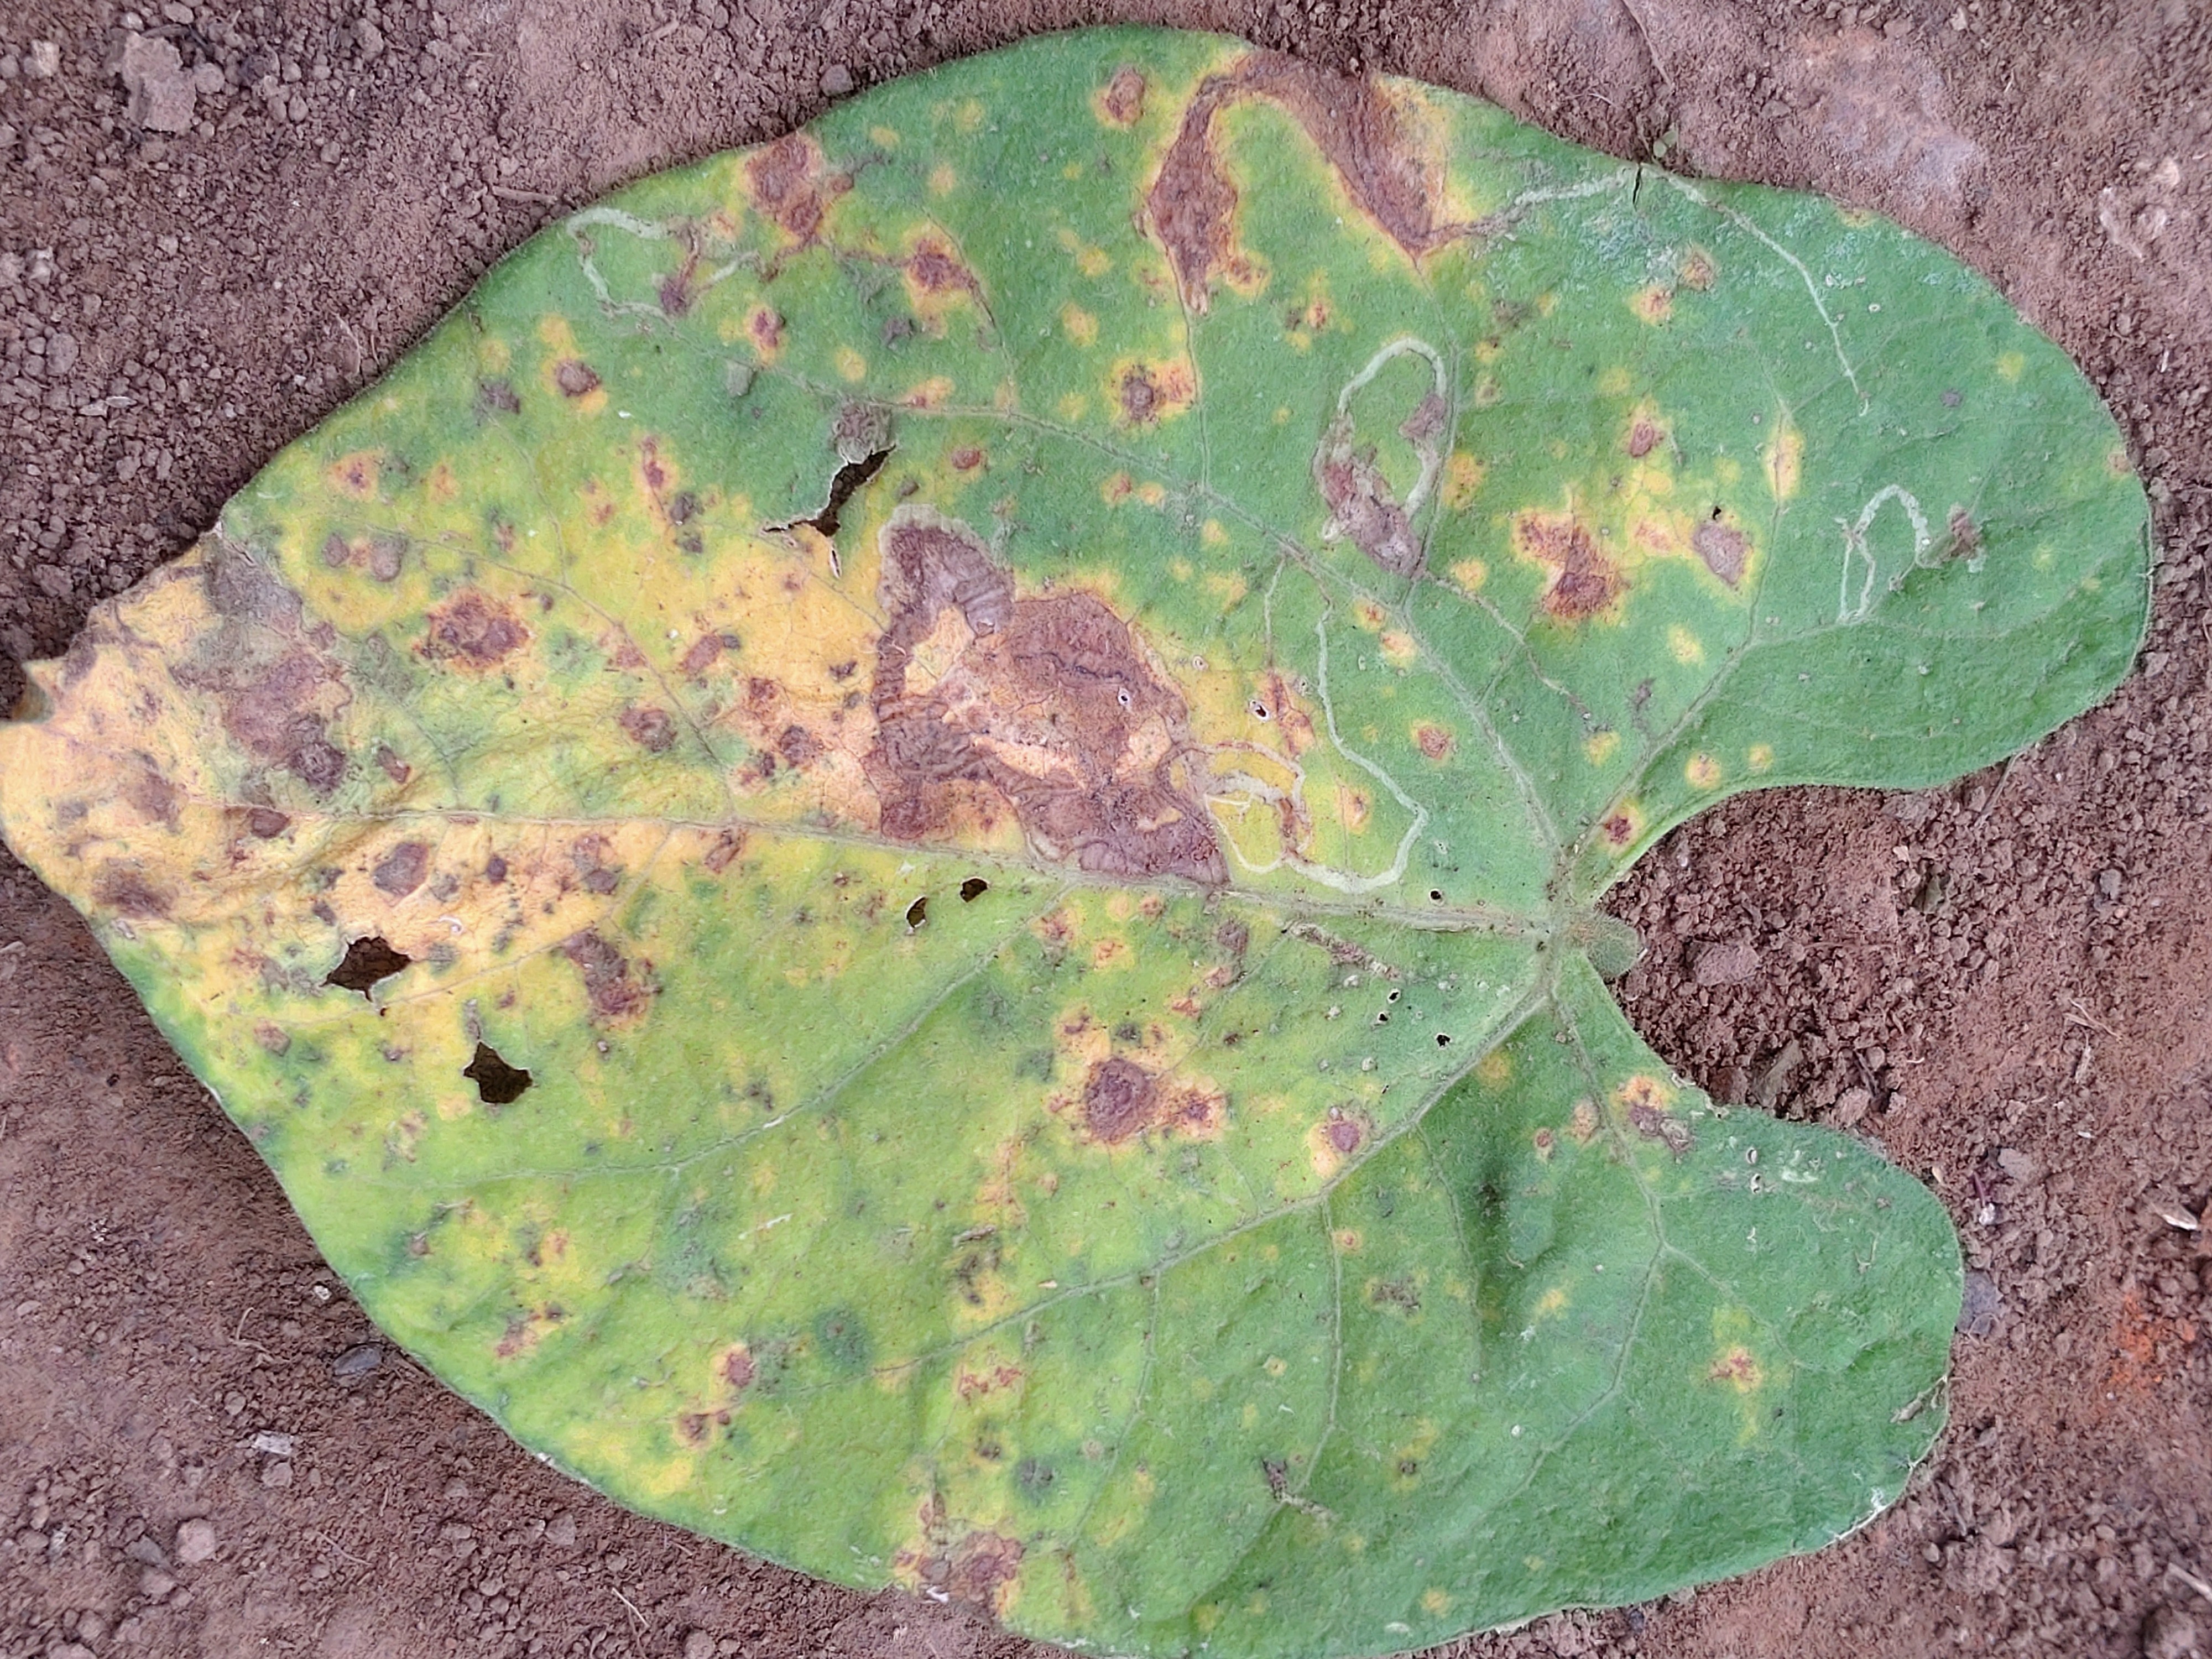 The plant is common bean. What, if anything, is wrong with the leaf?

anthracnose
